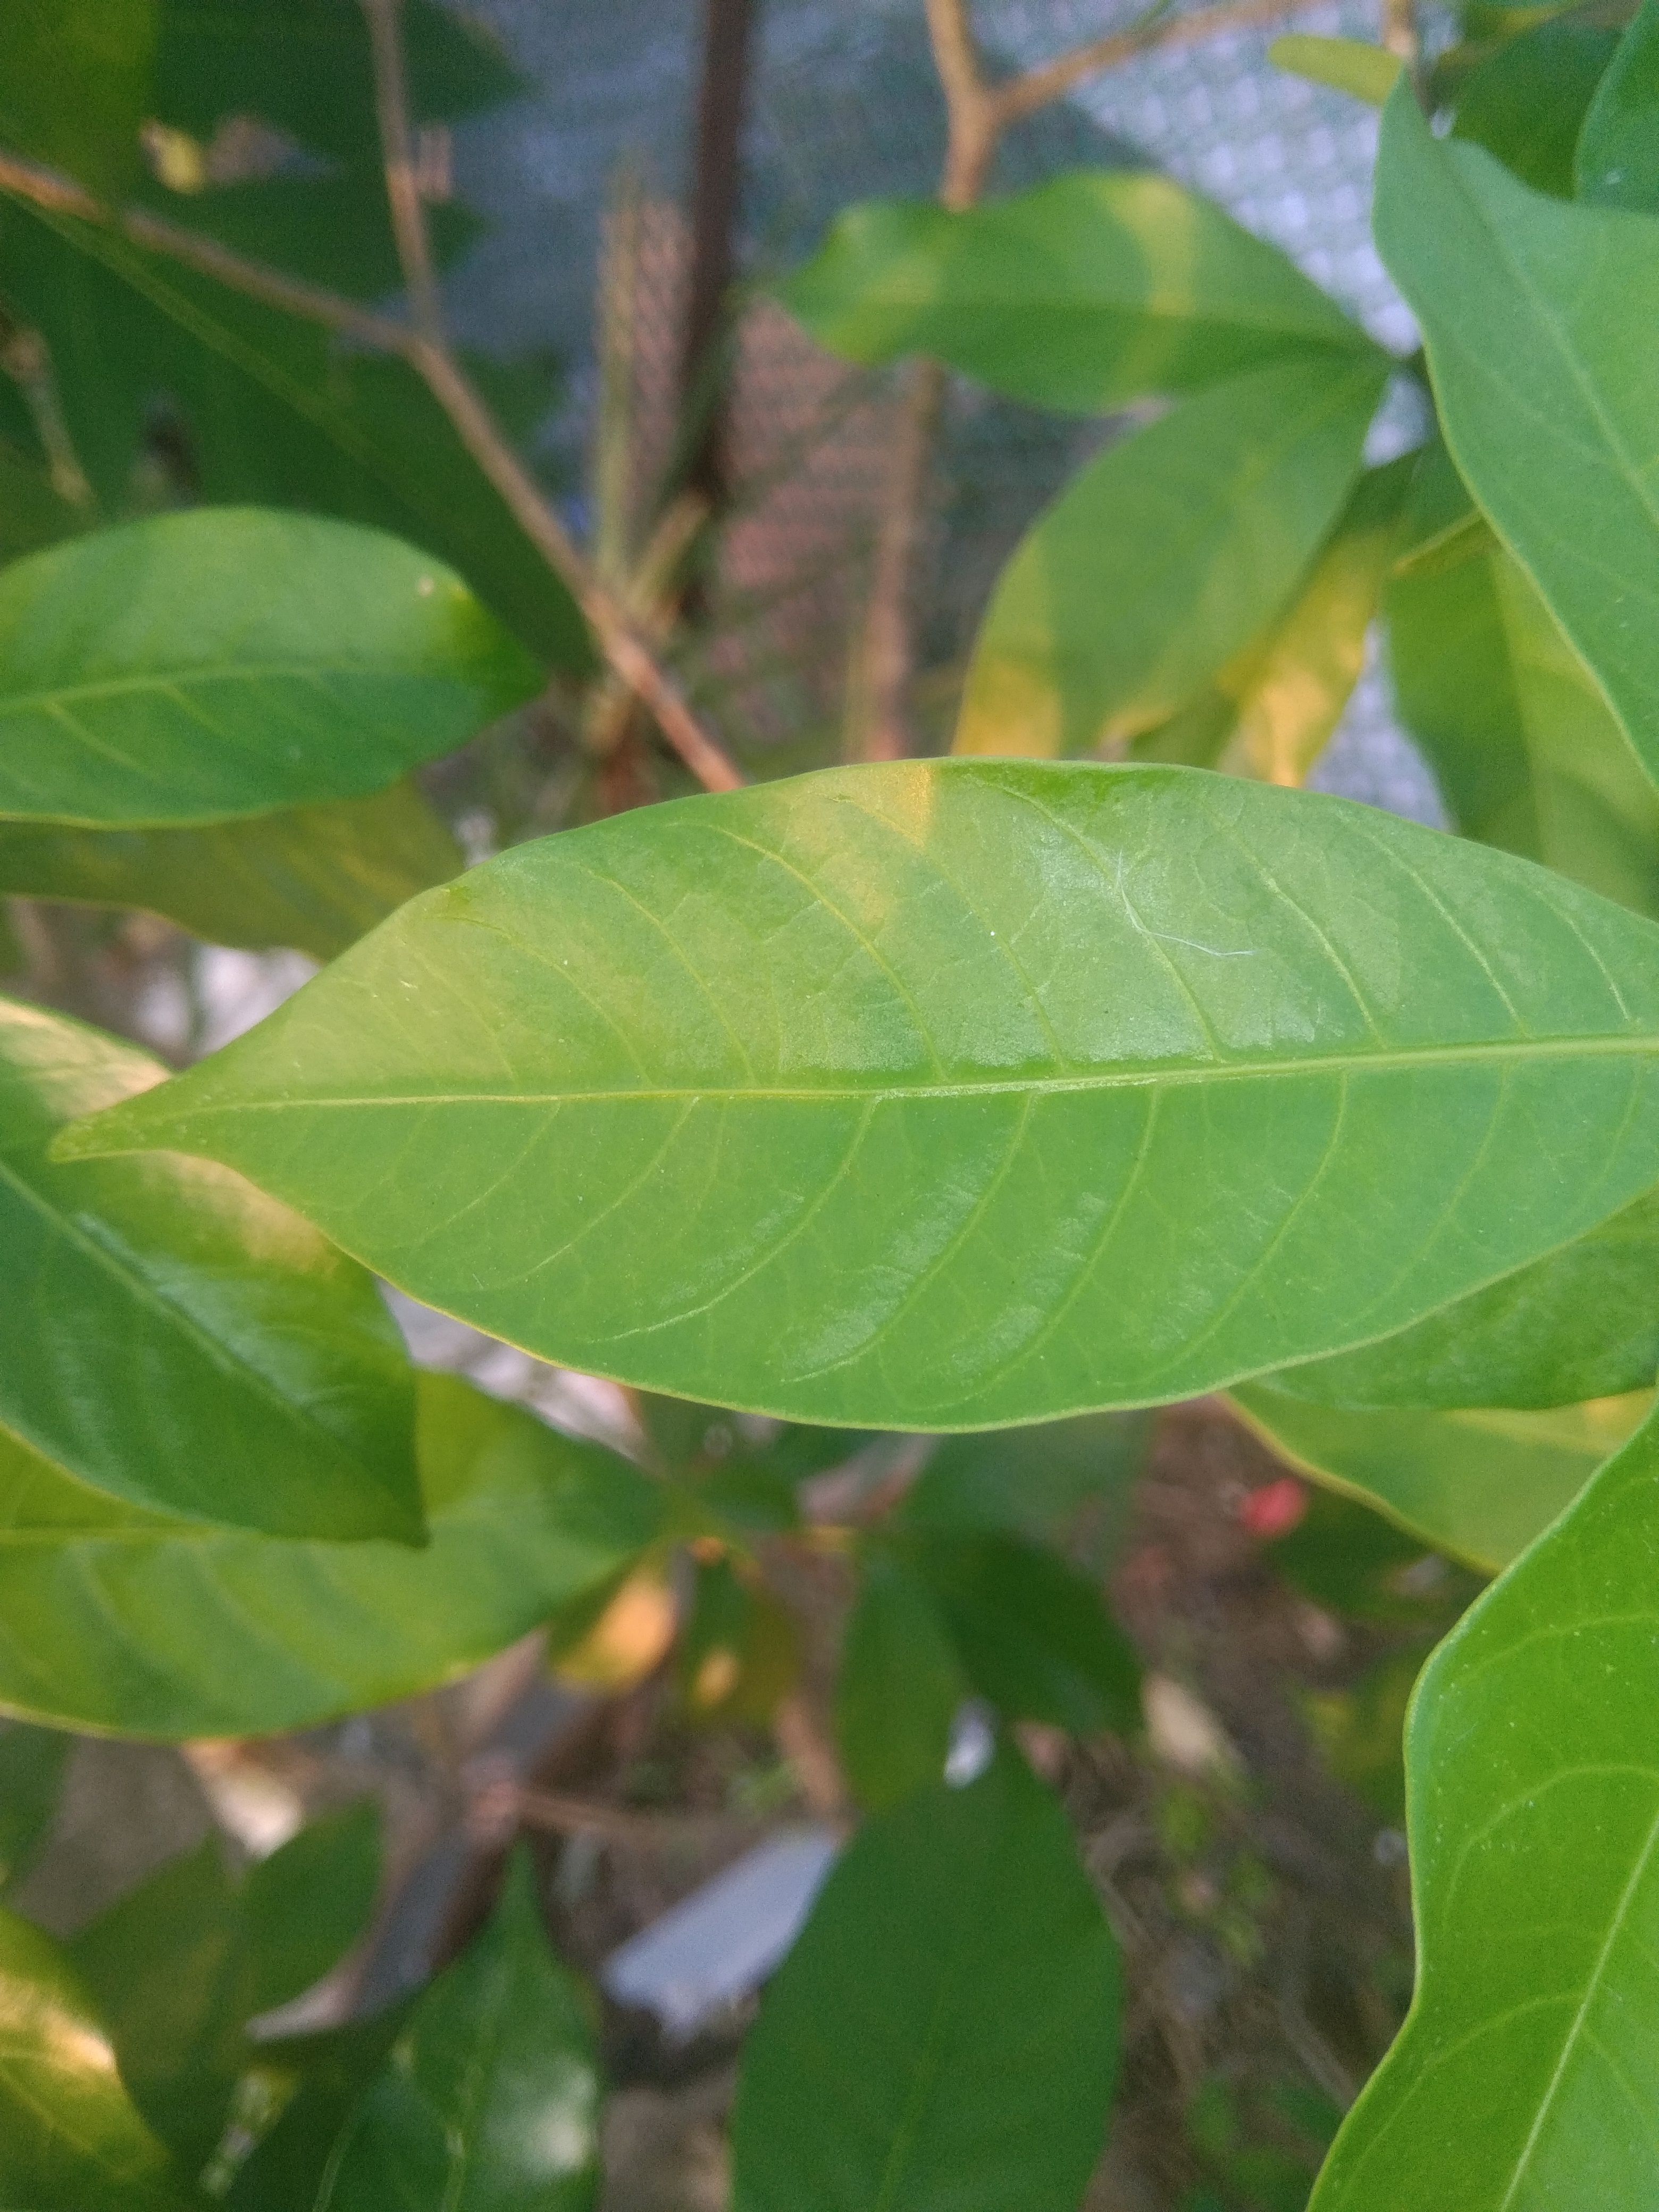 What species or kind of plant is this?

togor
